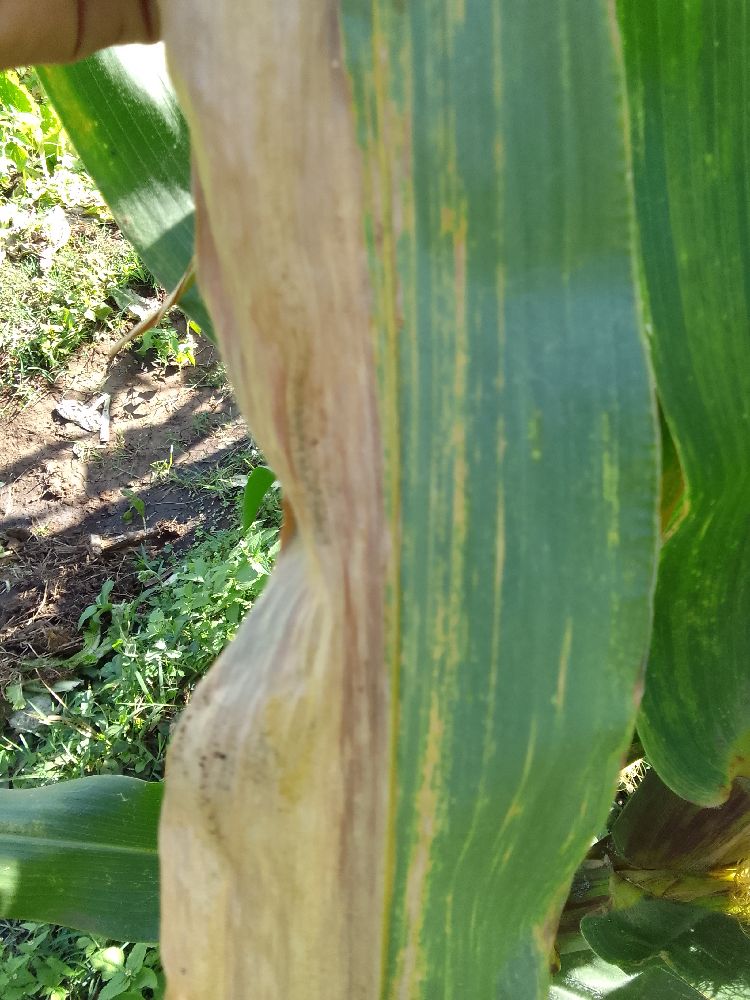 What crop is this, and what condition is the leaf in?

maize, maize lethal necrosis
